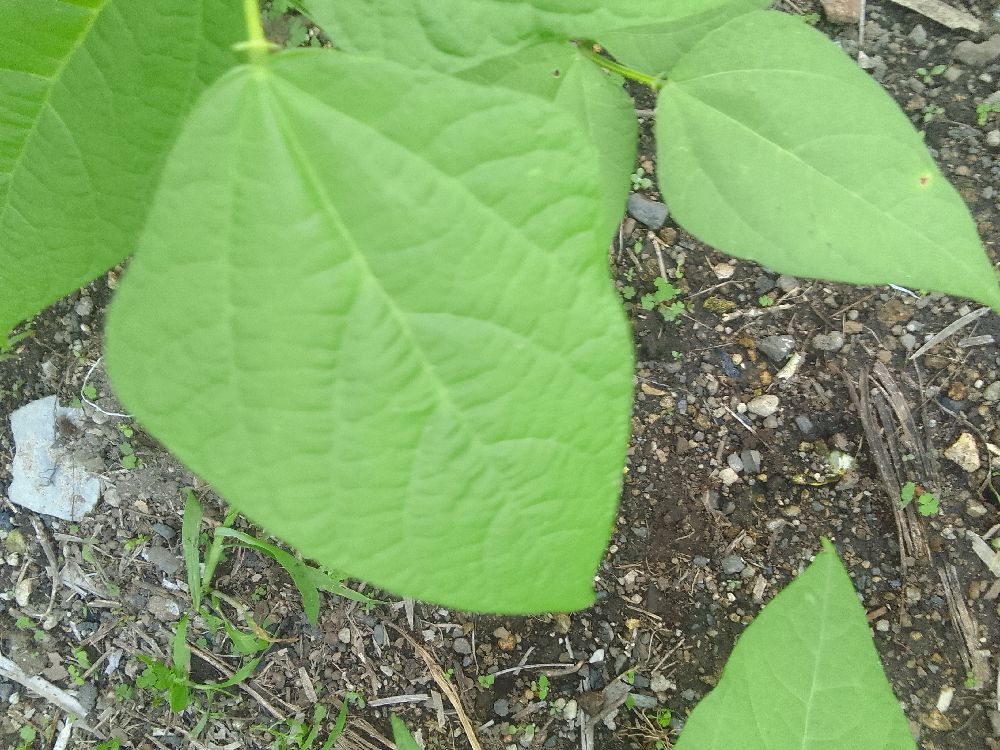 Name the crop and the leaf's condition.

common bean, healthy
